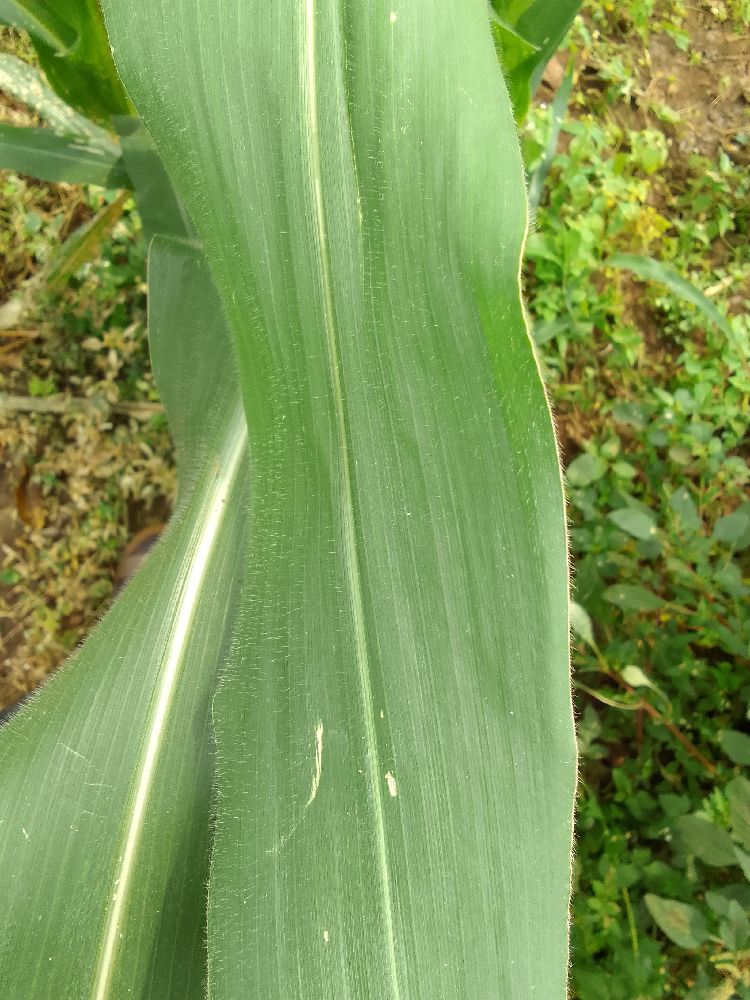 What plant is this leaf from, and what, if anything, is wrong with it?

maize, healthy
